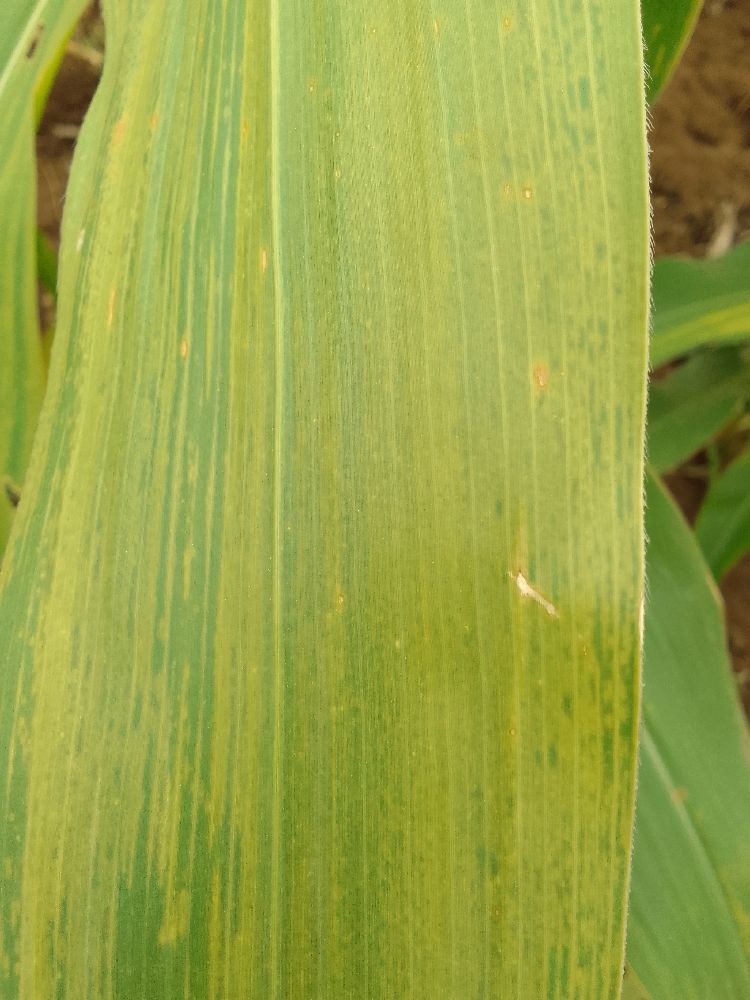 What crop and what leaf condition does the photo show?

maize, maize lethal necrosis
